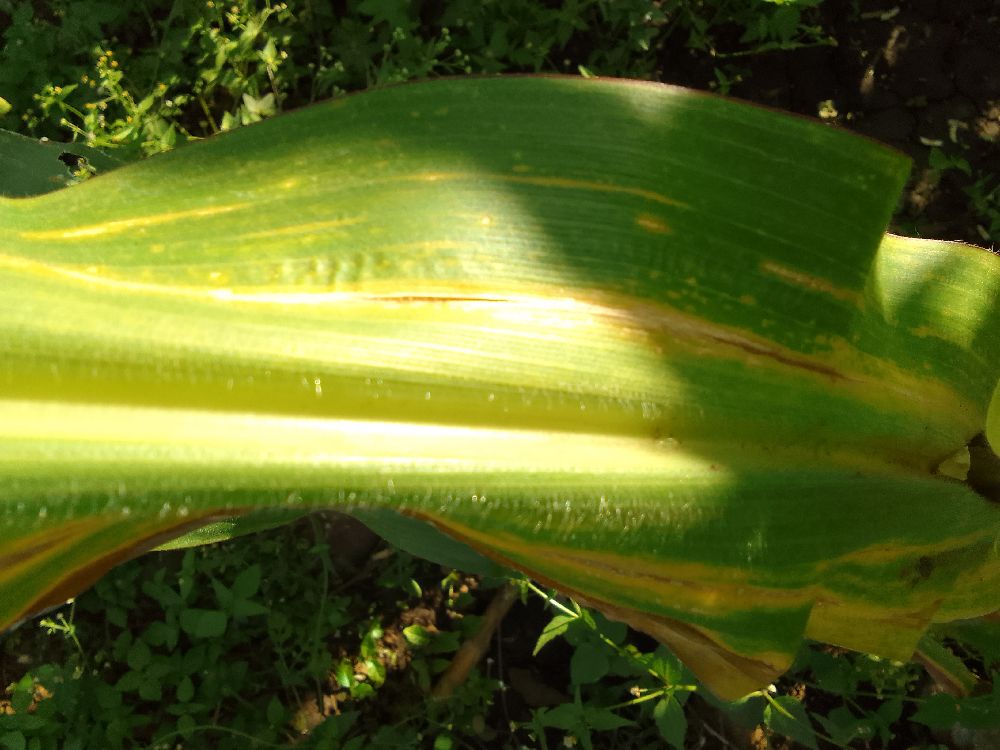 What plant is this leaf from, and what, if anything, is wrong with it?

maize, maize lethal necrosis
